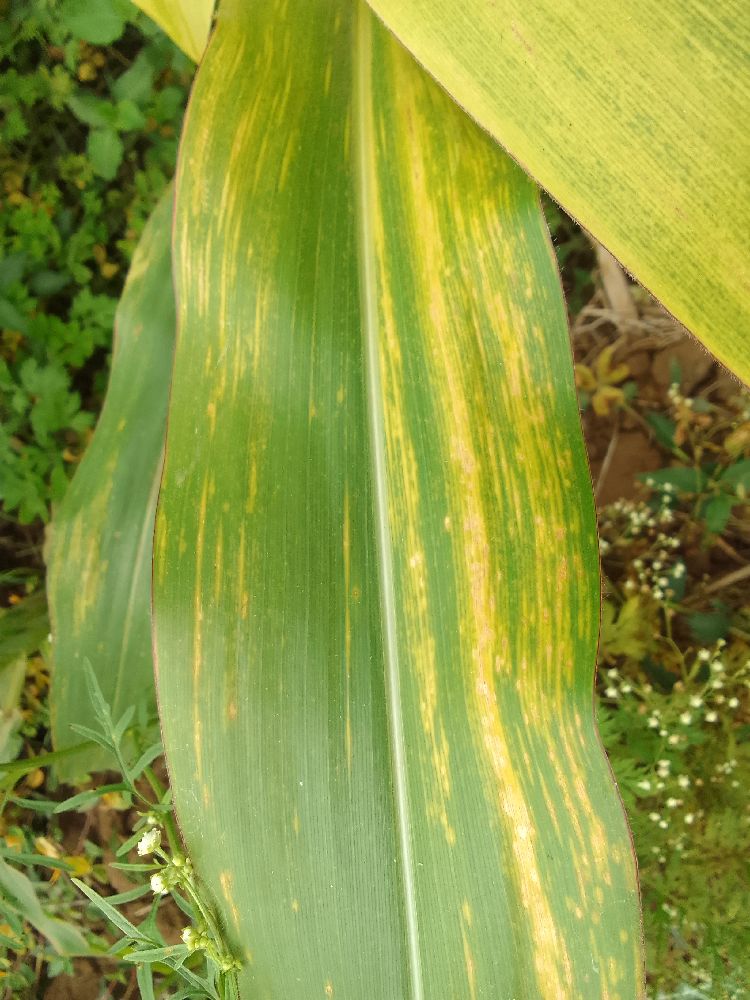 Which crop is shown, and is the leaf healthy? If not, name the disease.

maize, maize lethal necrosis
